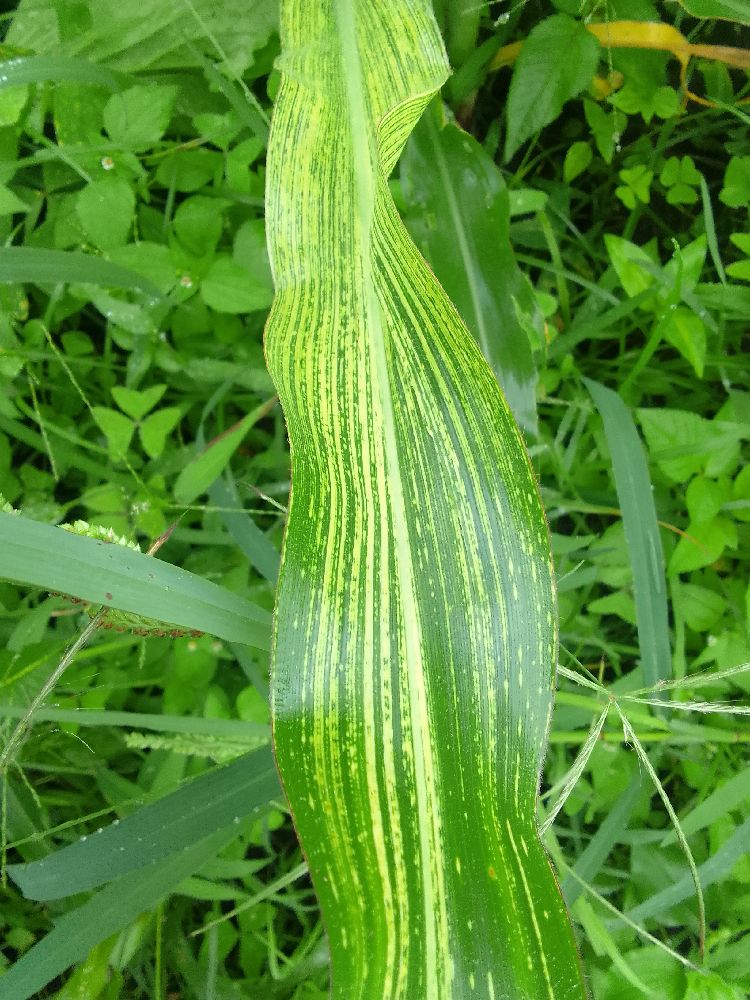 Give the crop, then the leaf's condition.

maize, healthy
